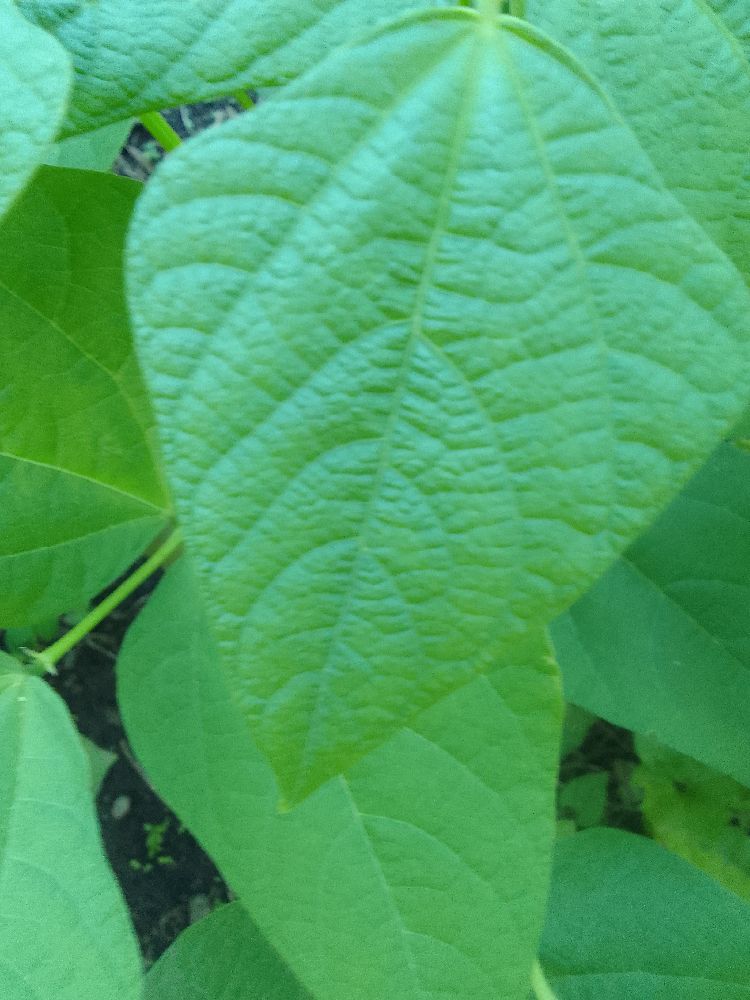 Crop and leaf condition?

common bean, healthy
